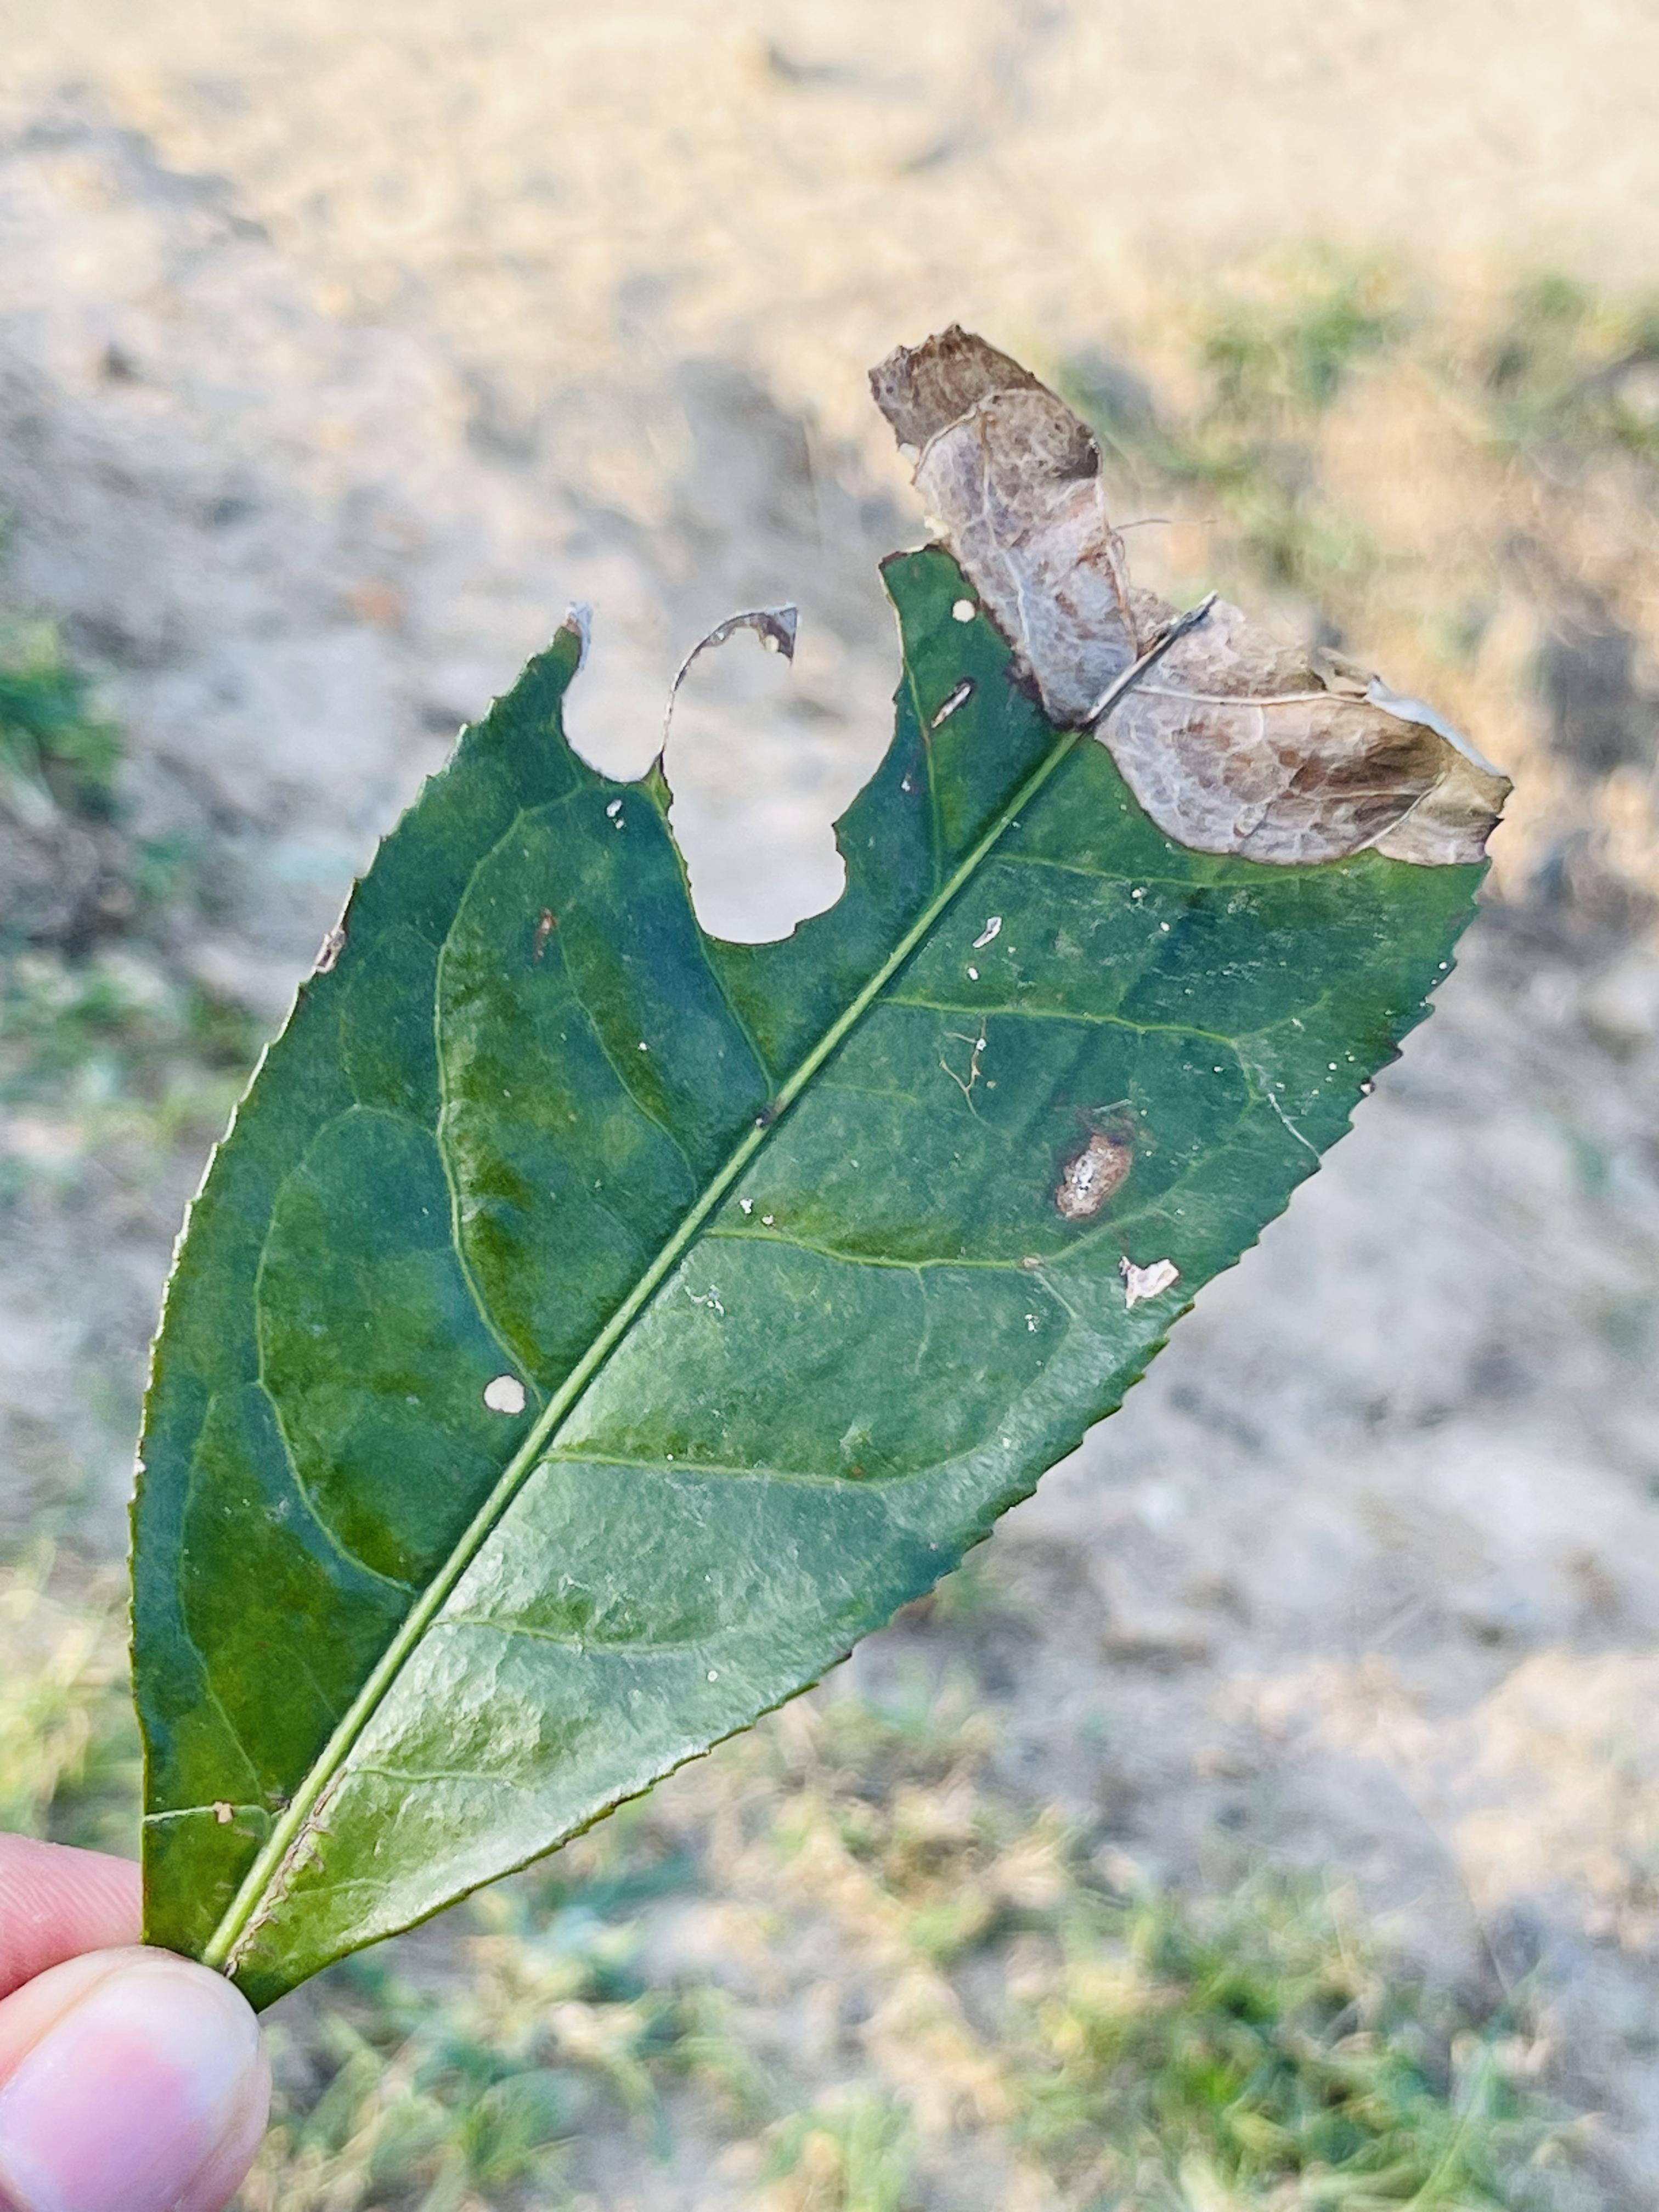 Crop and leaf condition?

tea, blight
